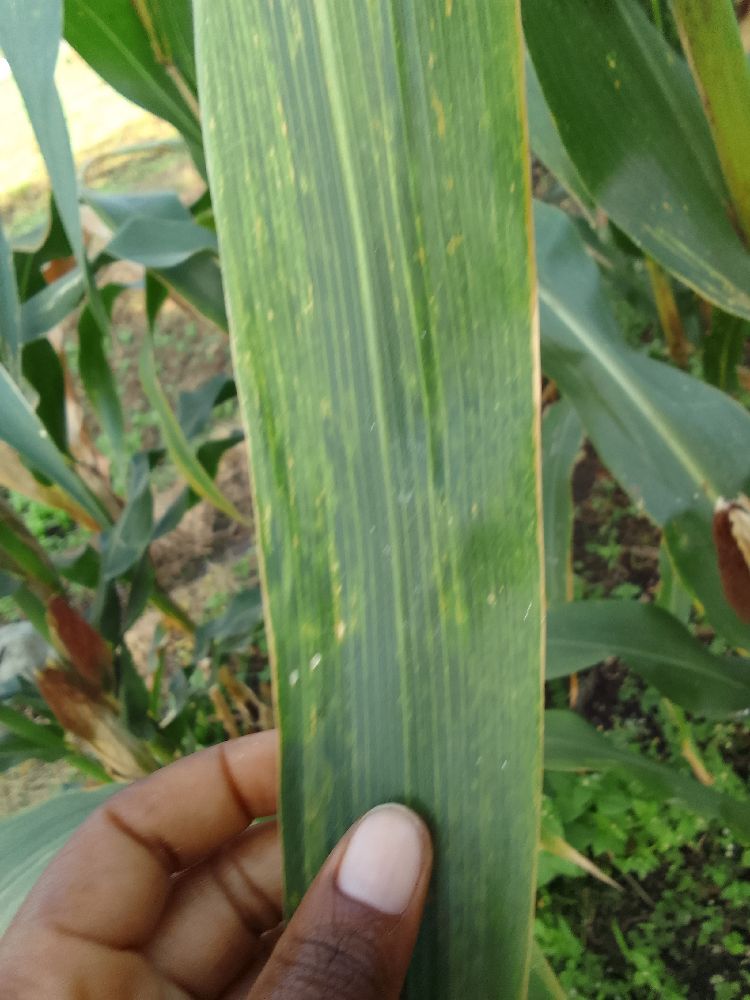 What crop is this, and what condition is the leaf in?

maize, maize lethal necrosis
